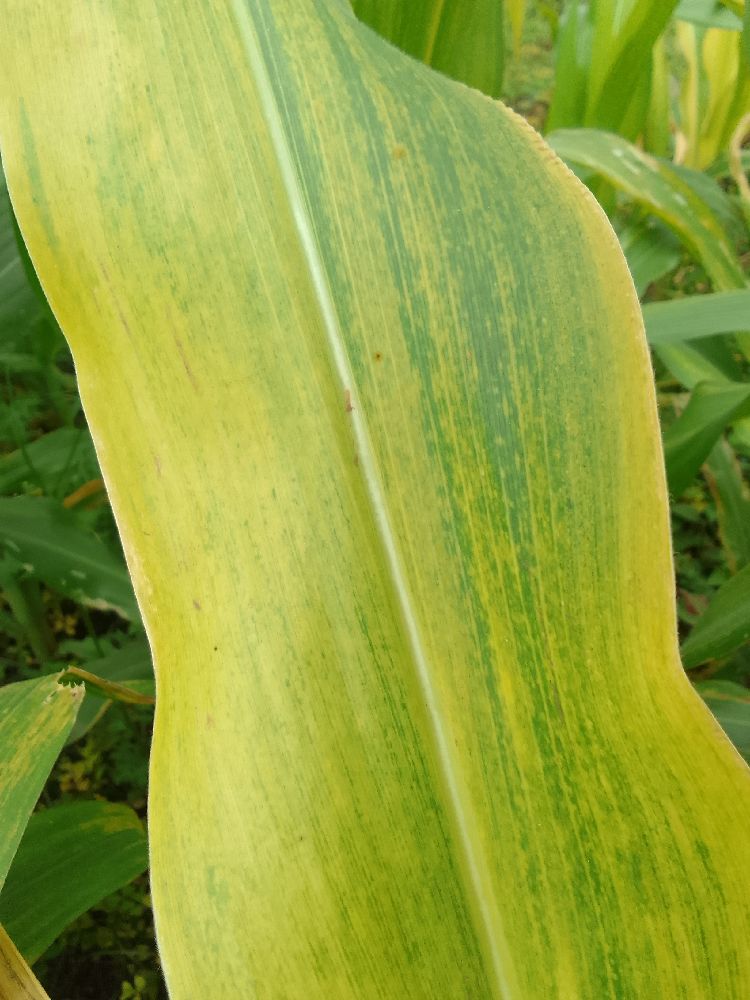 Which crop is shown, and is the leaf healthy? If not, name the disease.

maize, maize lethal necrosis
